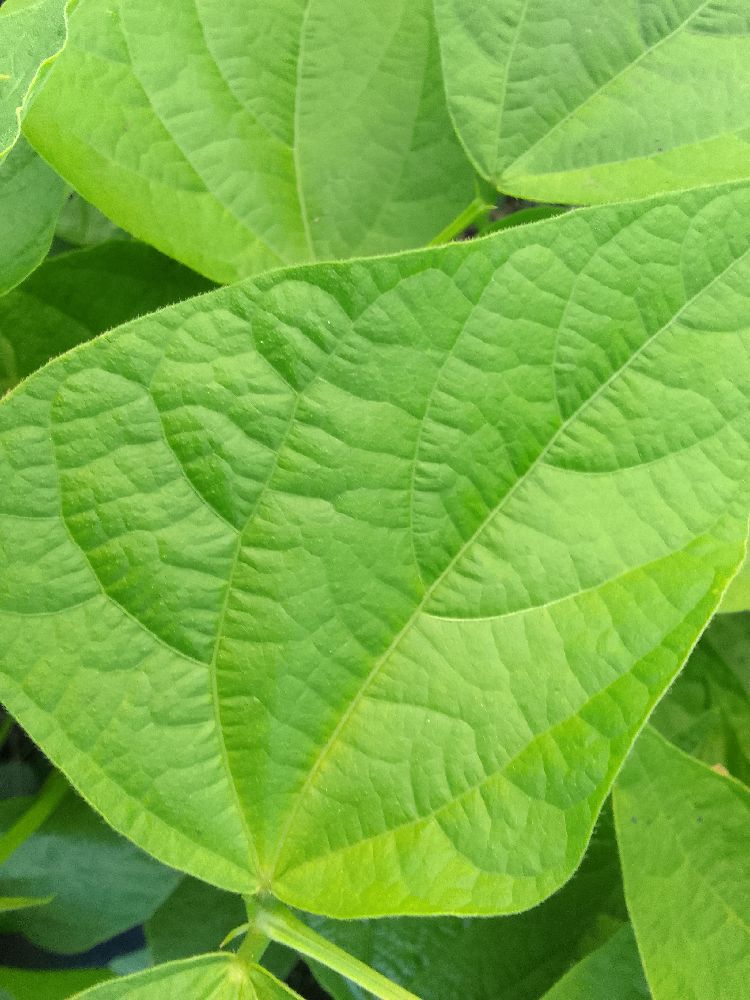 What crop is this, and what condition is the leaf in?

common bean, healthy
